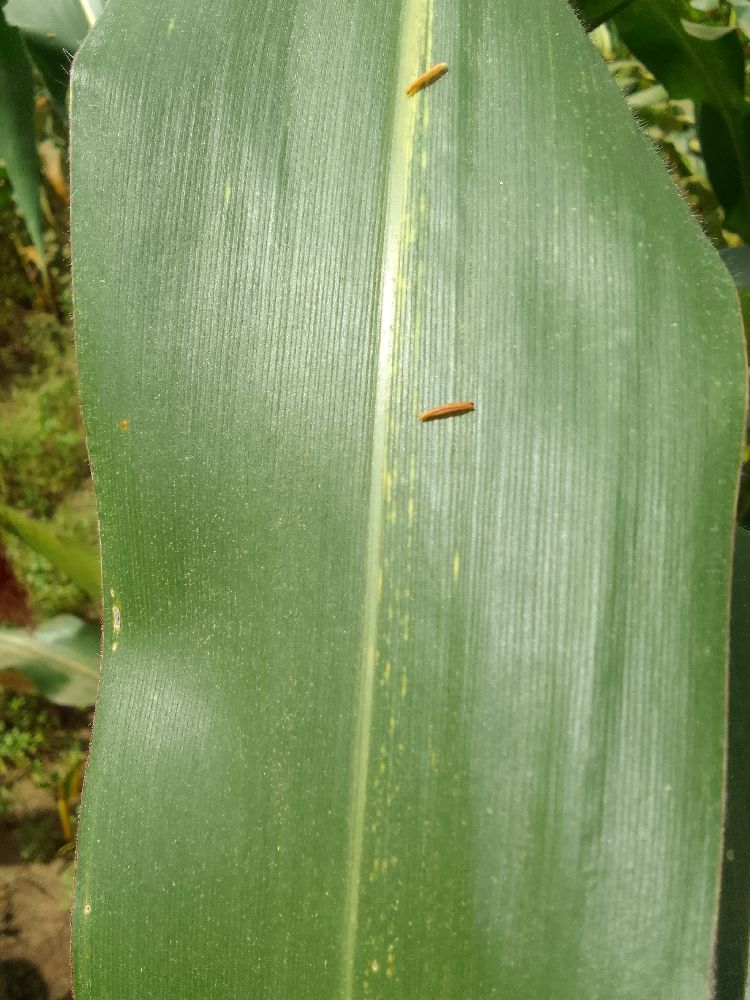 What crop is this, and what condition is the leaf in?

maize, healthy
